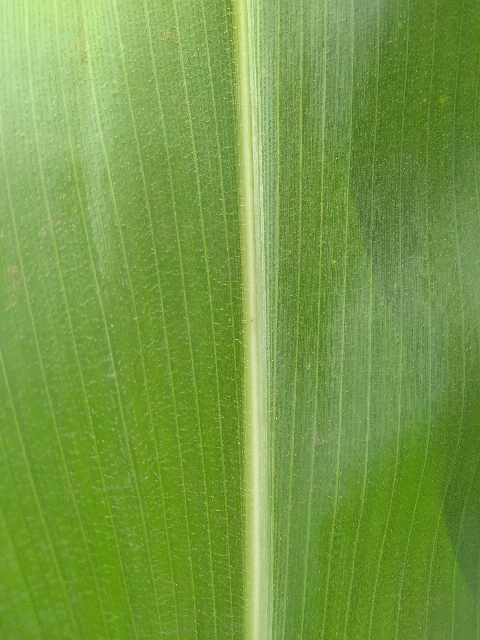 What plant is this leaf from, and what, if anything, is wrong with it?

maize, healthy
